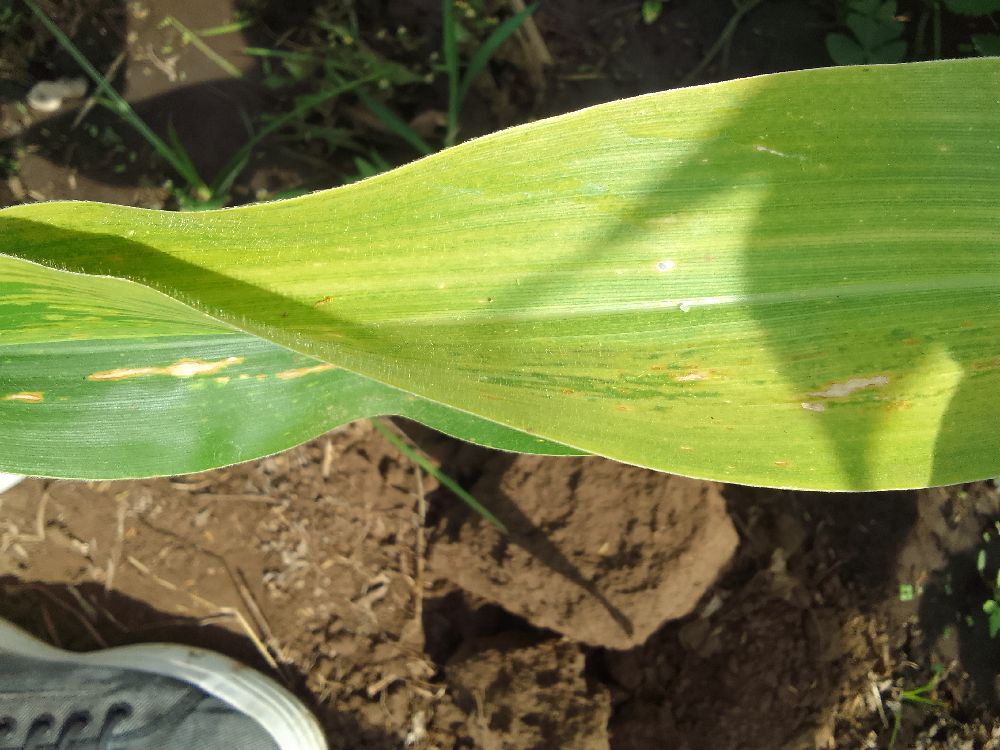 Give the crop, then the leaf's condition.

maize, maize lethal necrosis
